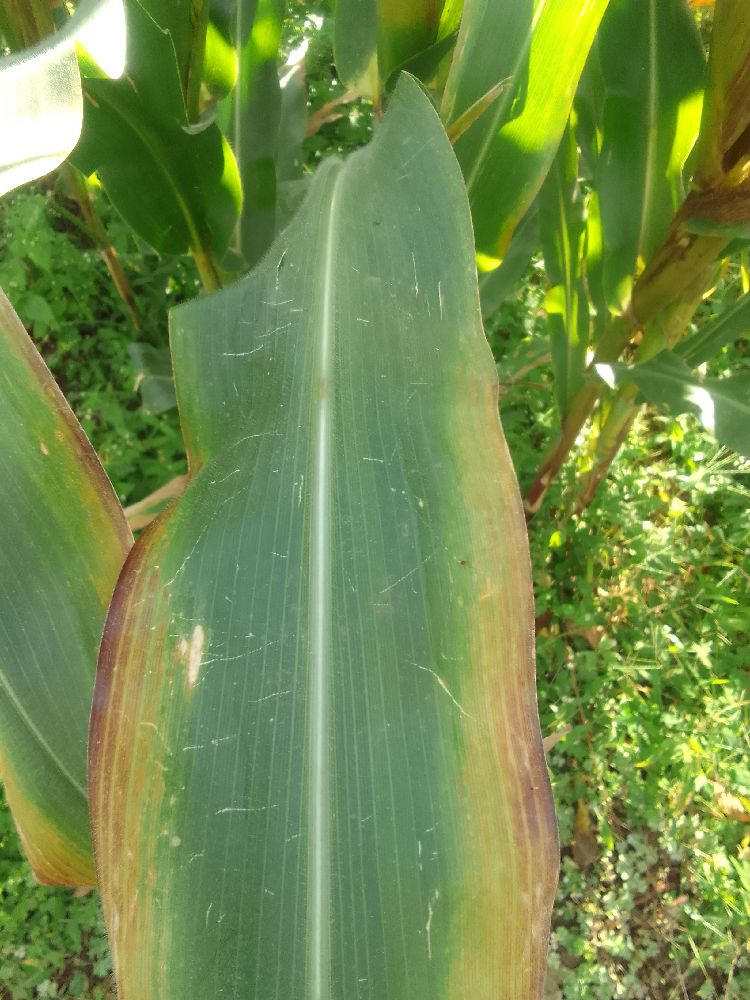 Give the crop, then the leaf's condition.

maize, maize lethal necrosis
